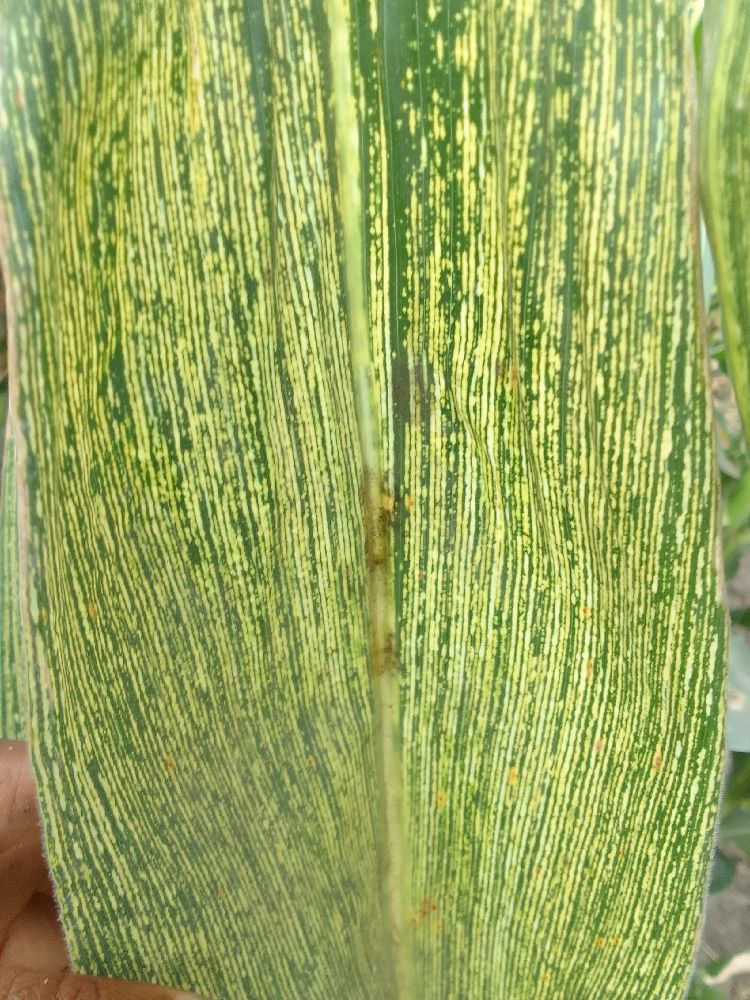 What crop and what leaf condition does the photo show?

maize, maize streak virus
